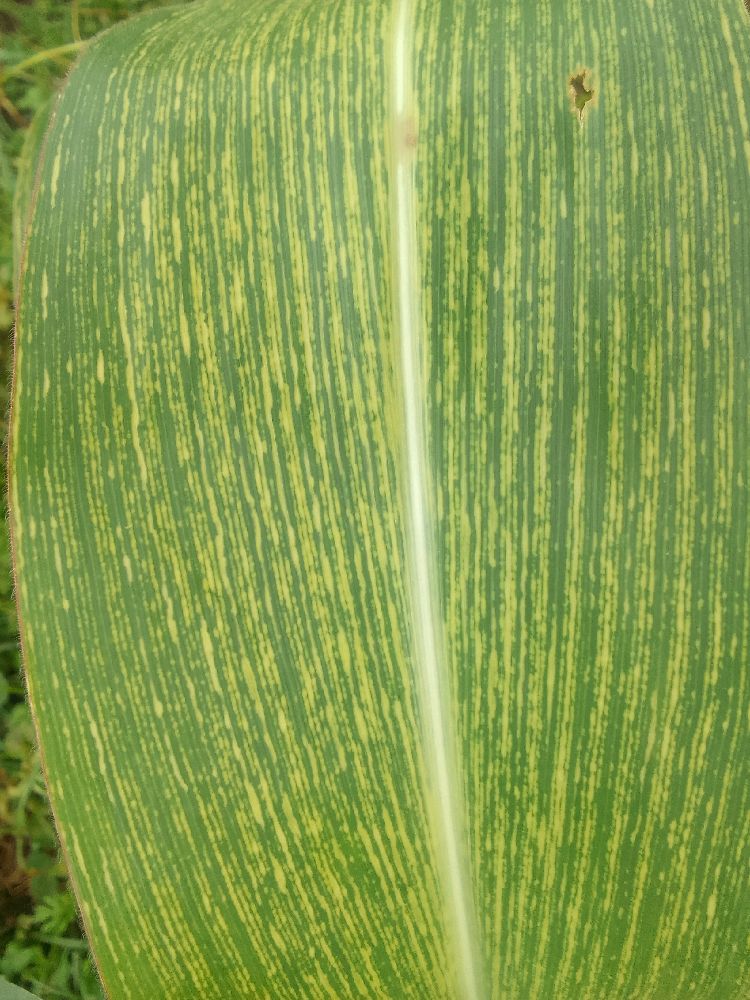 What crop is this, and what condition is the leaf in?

maize, maize streak virus
